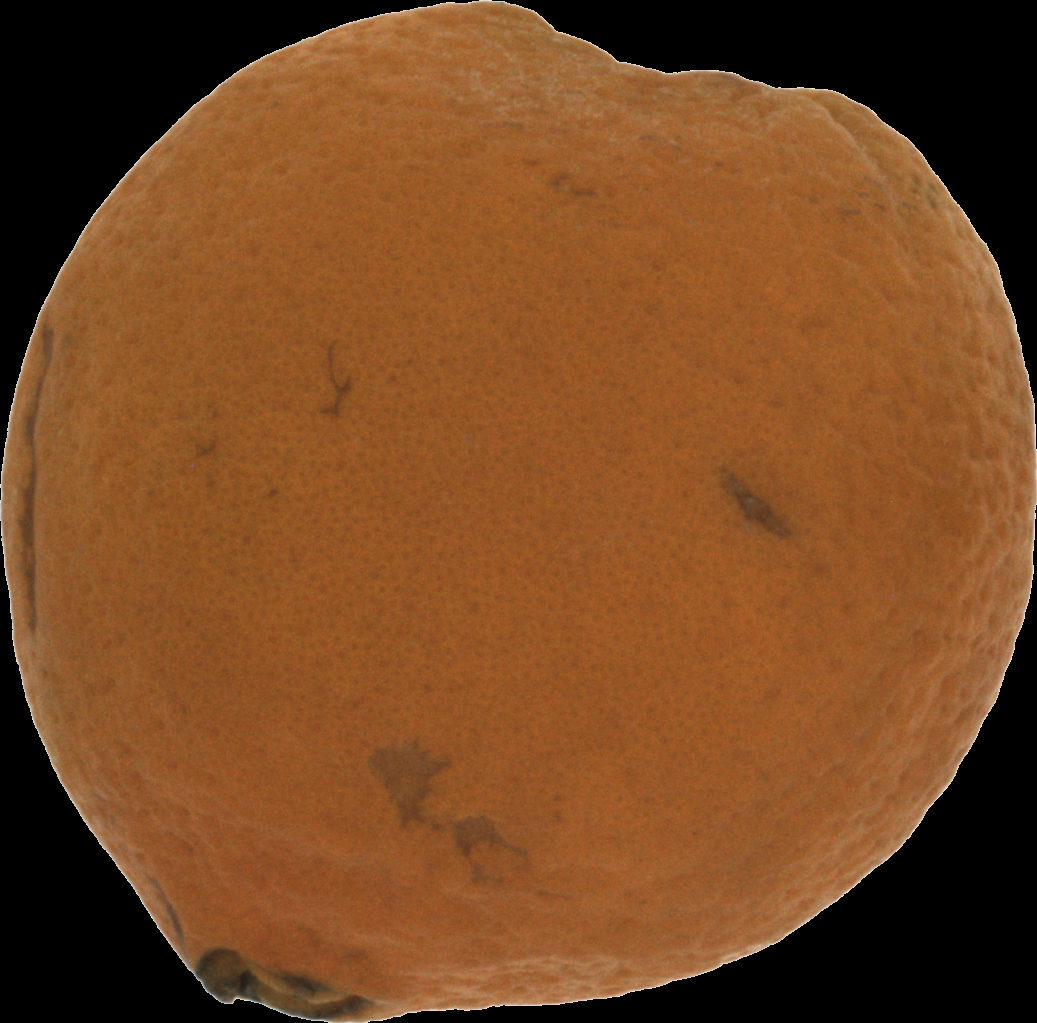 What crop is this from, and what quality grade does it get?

orange, bad
